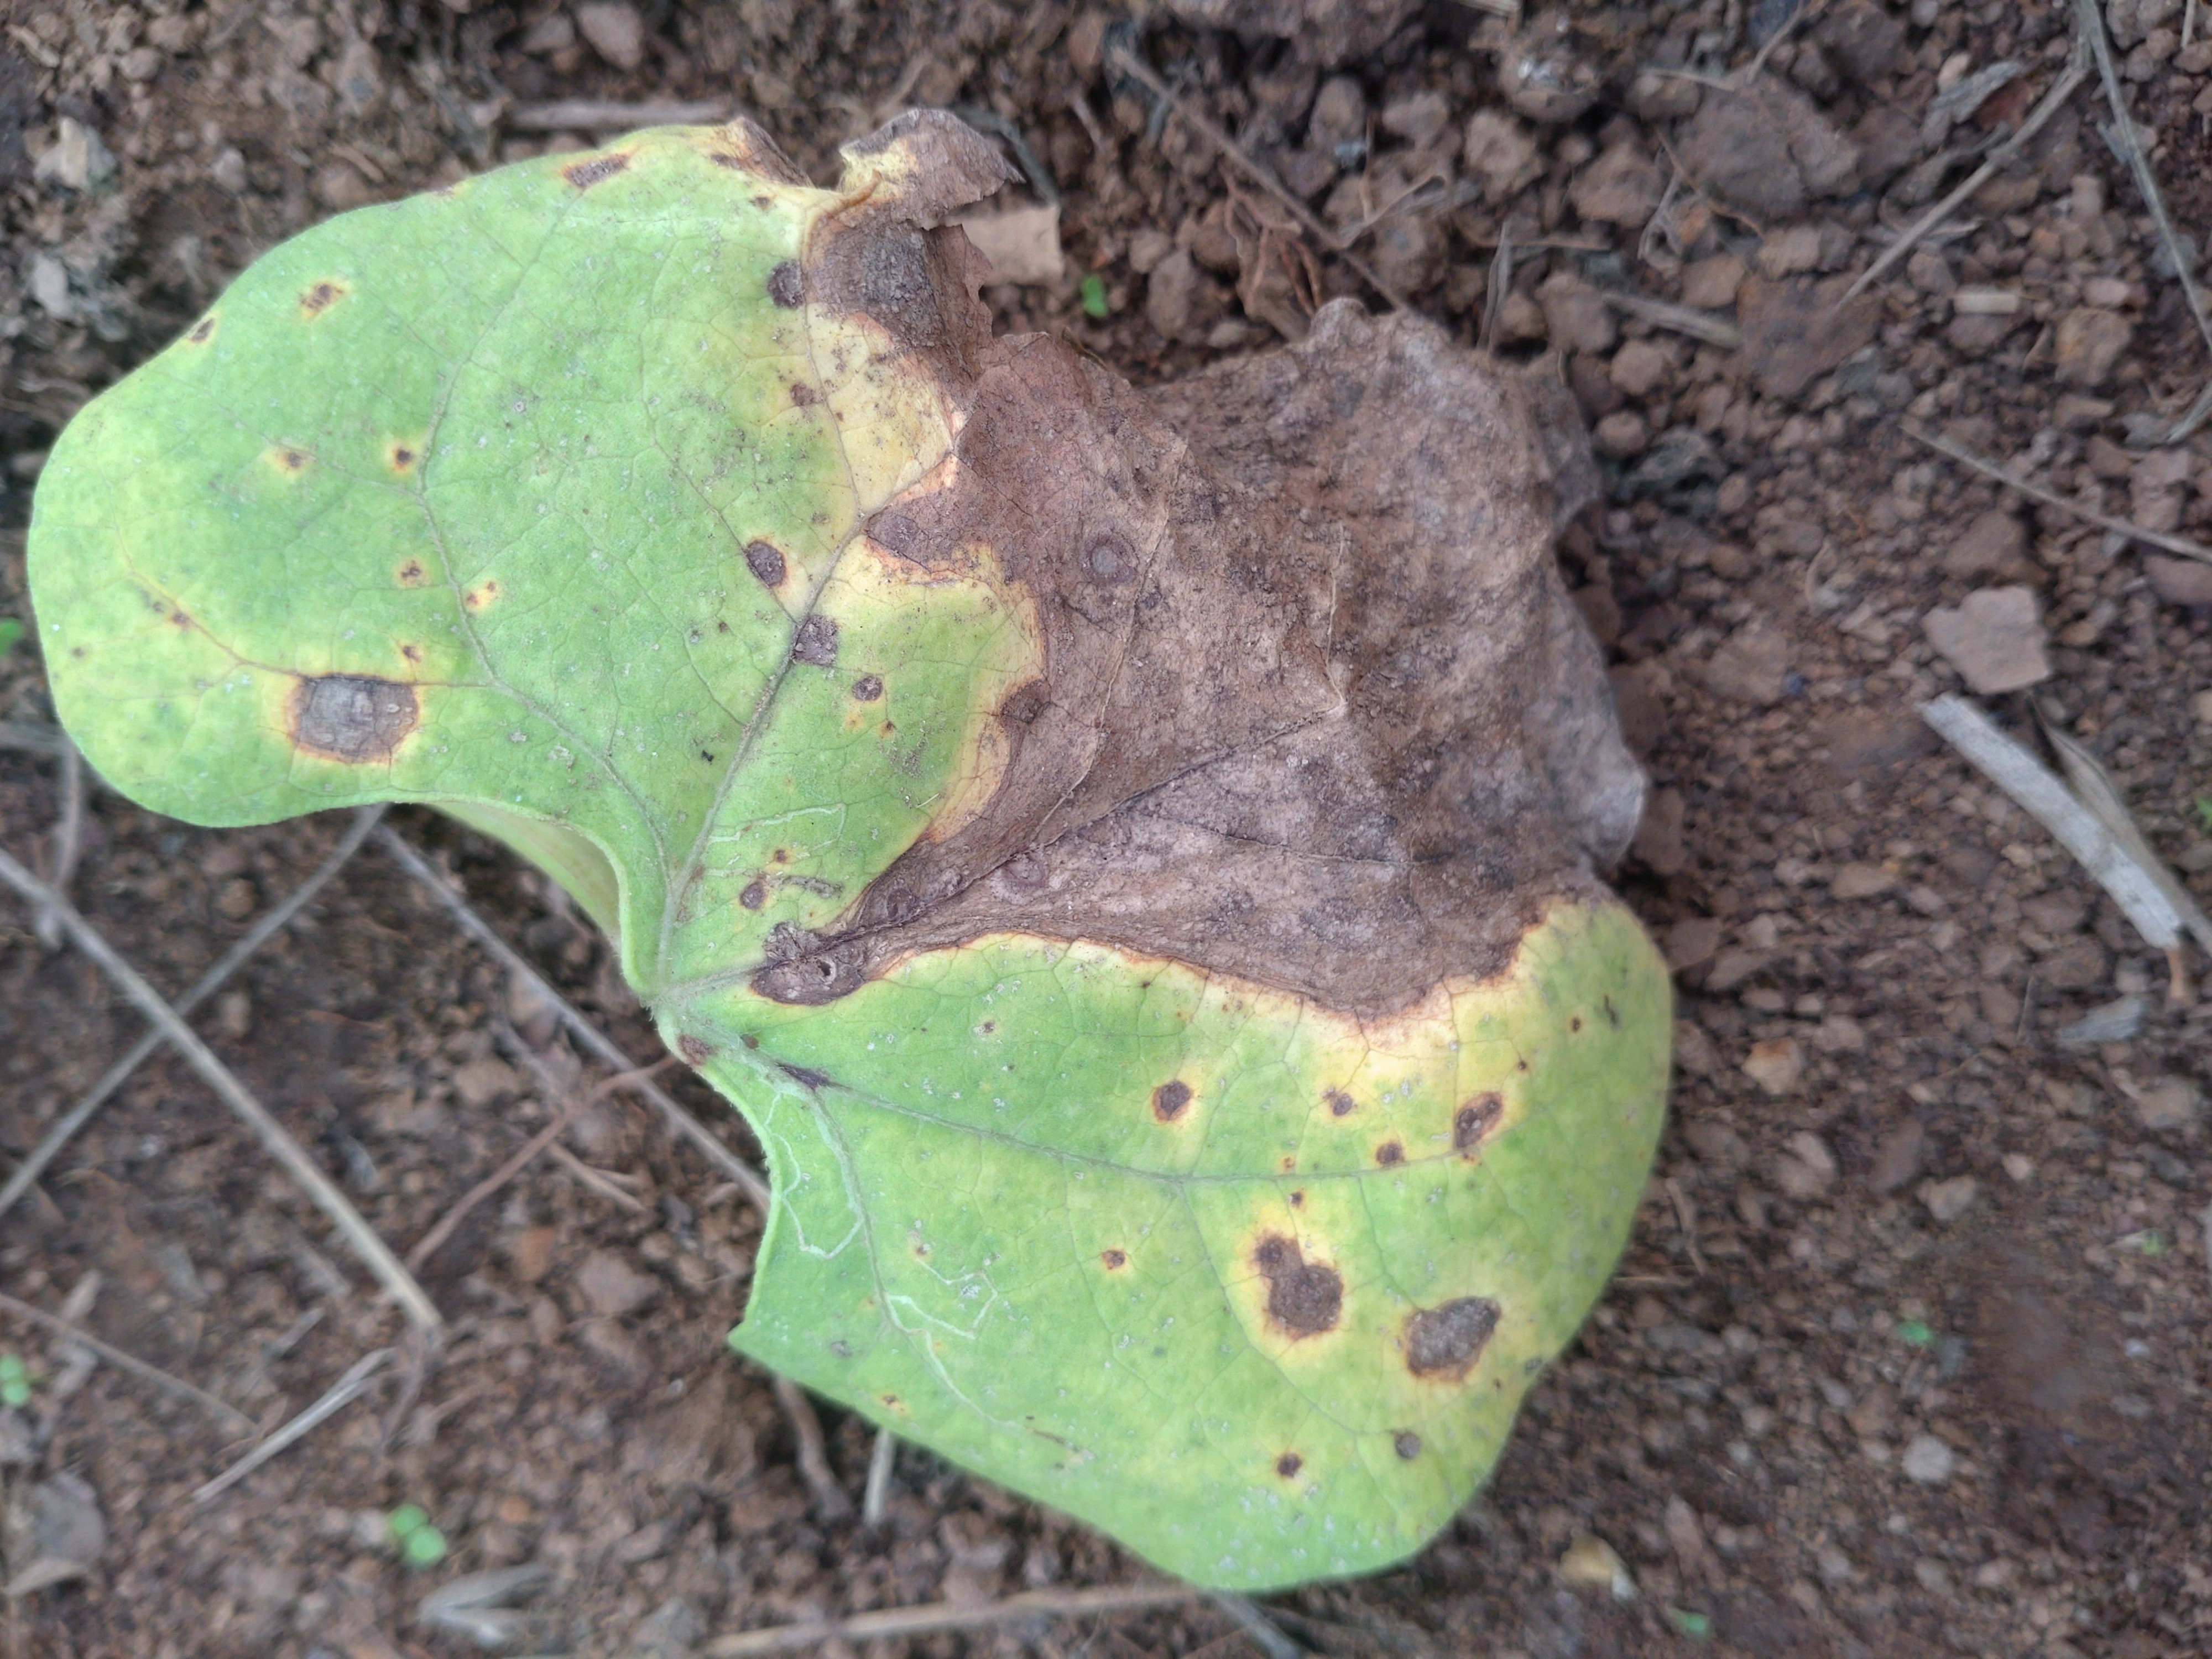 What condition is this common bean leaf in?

rust
